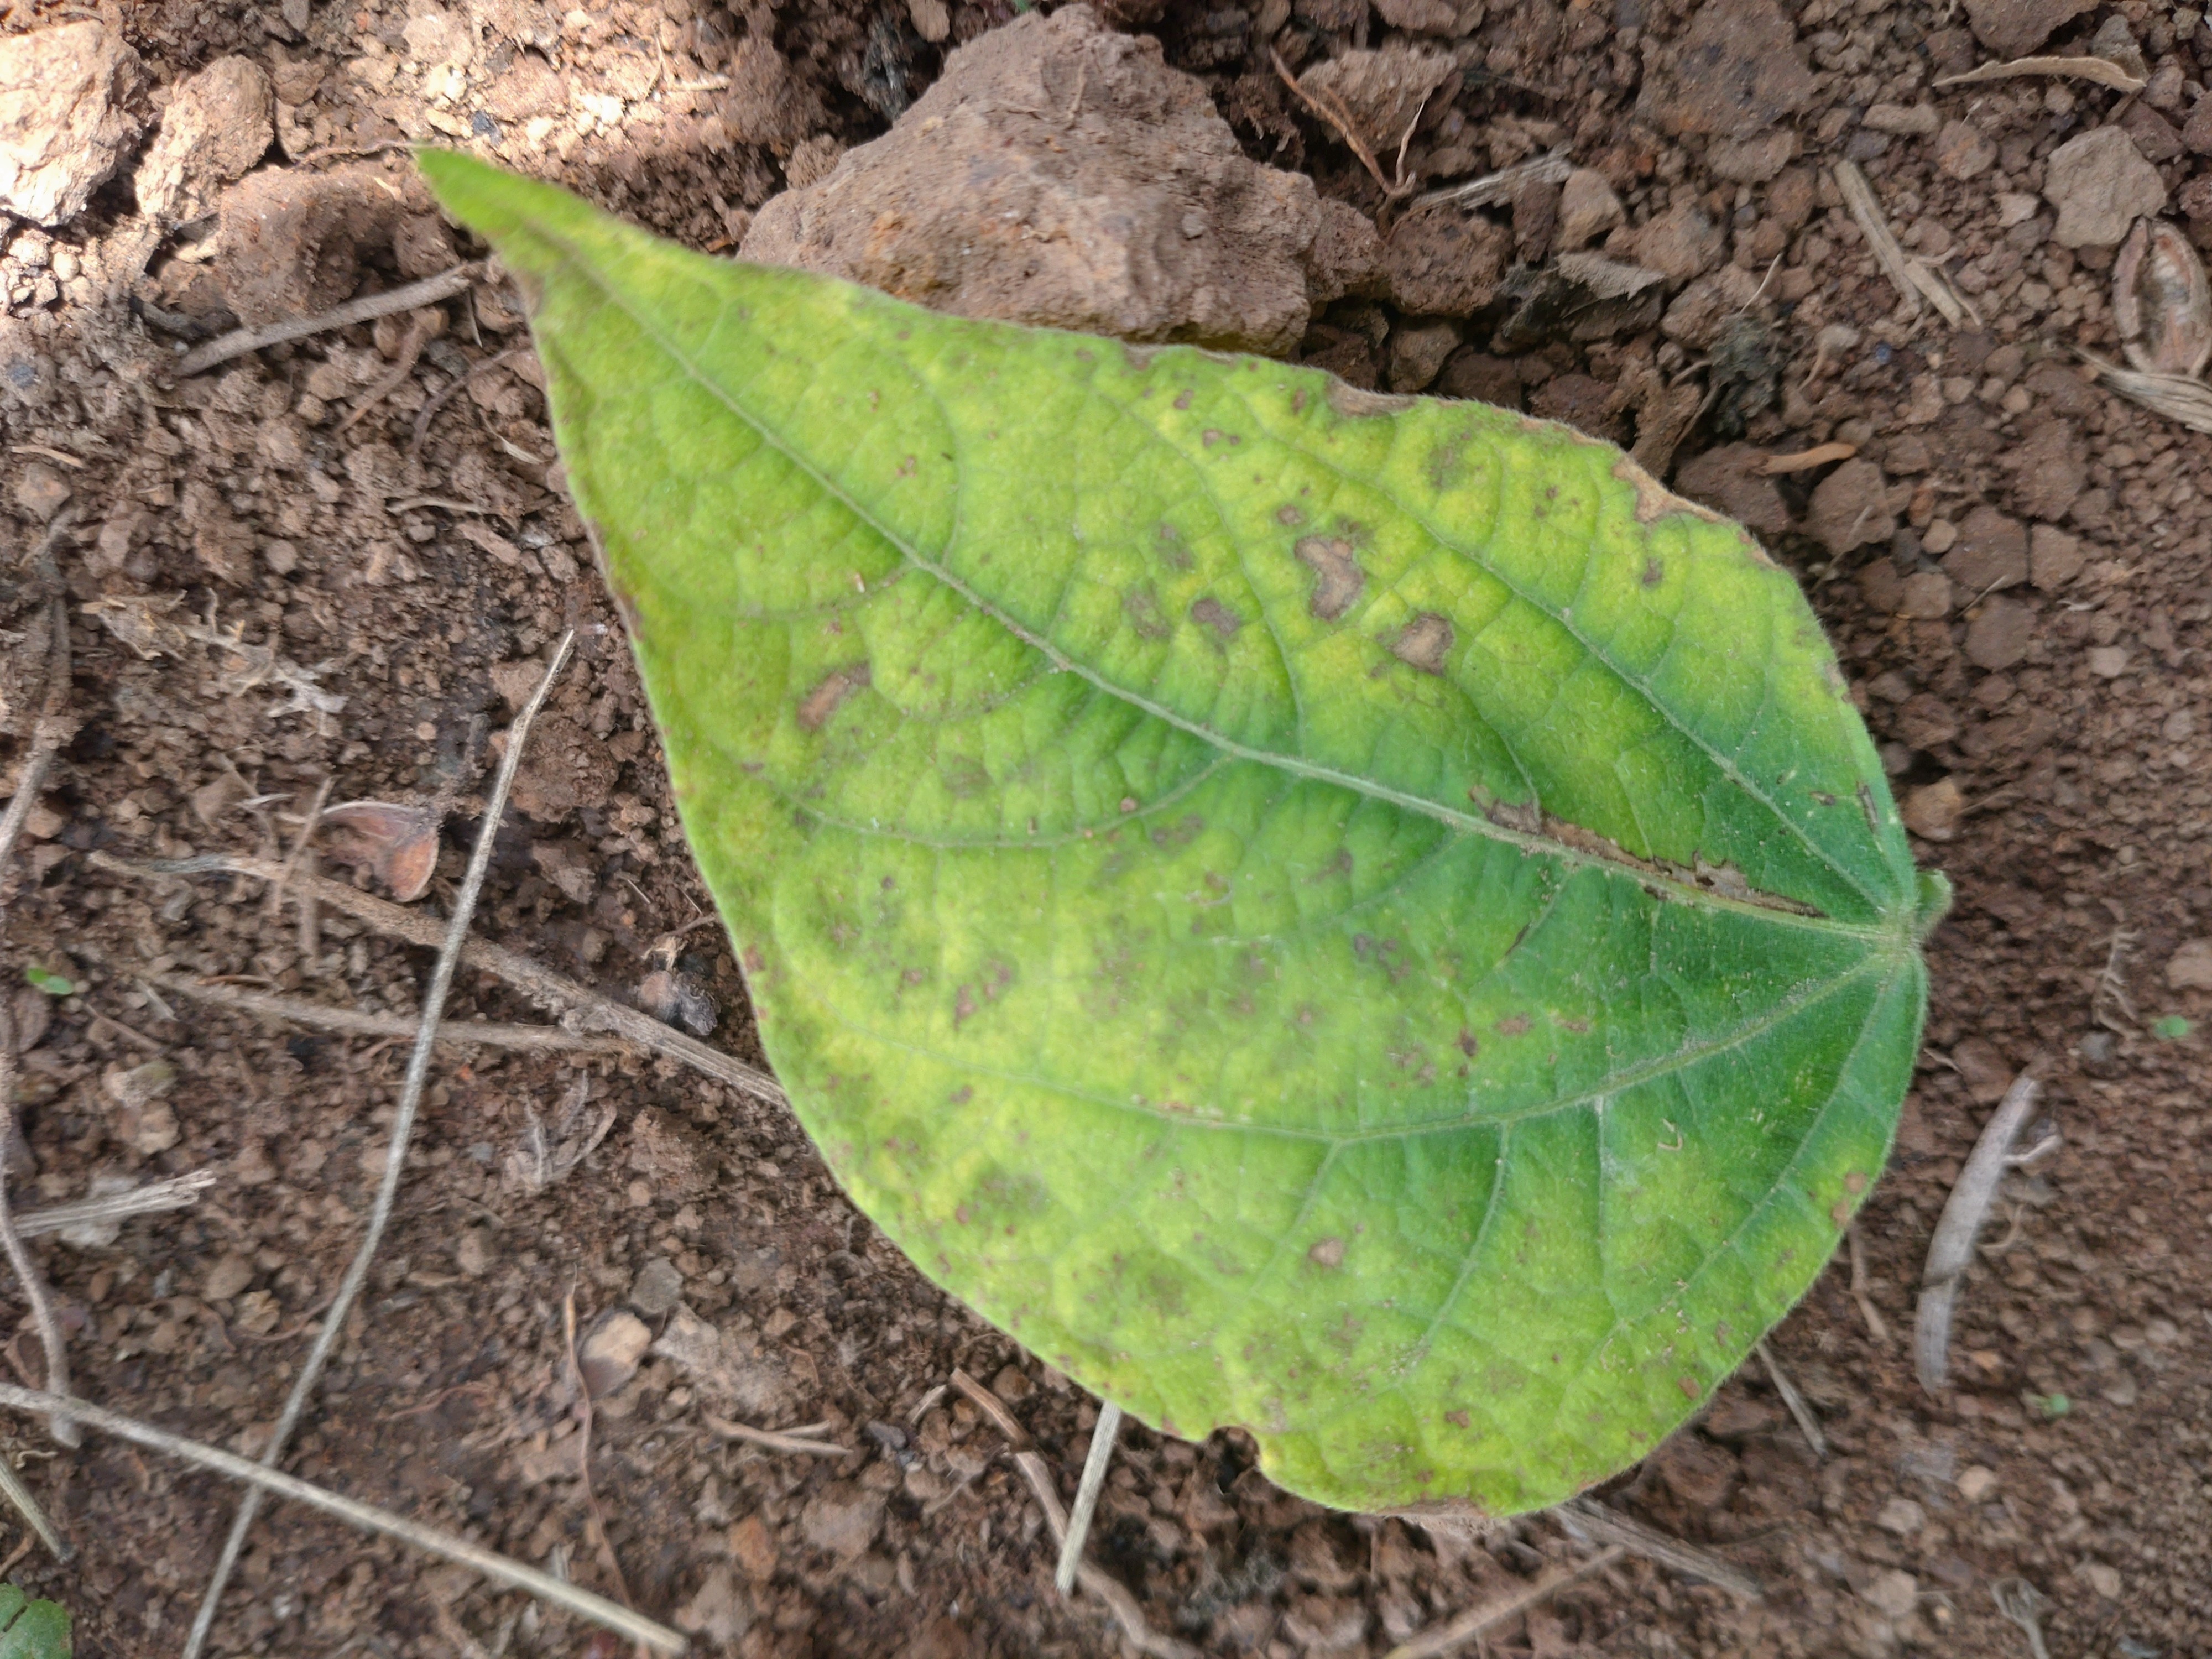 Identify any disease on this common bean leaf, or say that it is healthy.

rust
